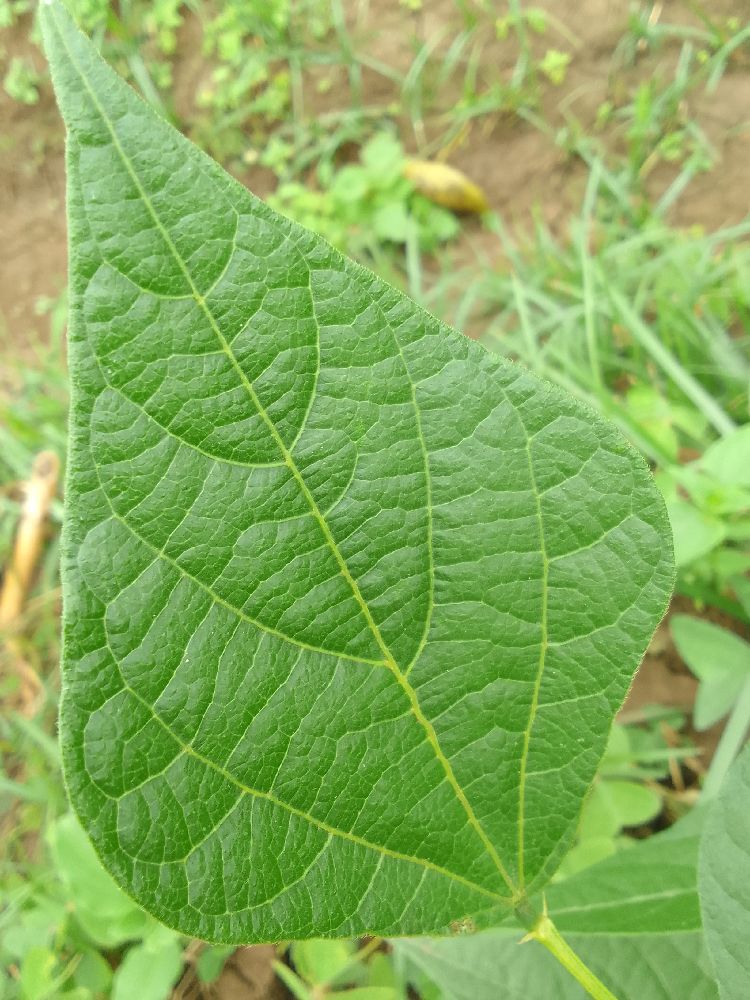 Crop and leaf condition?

common bean, healthy
